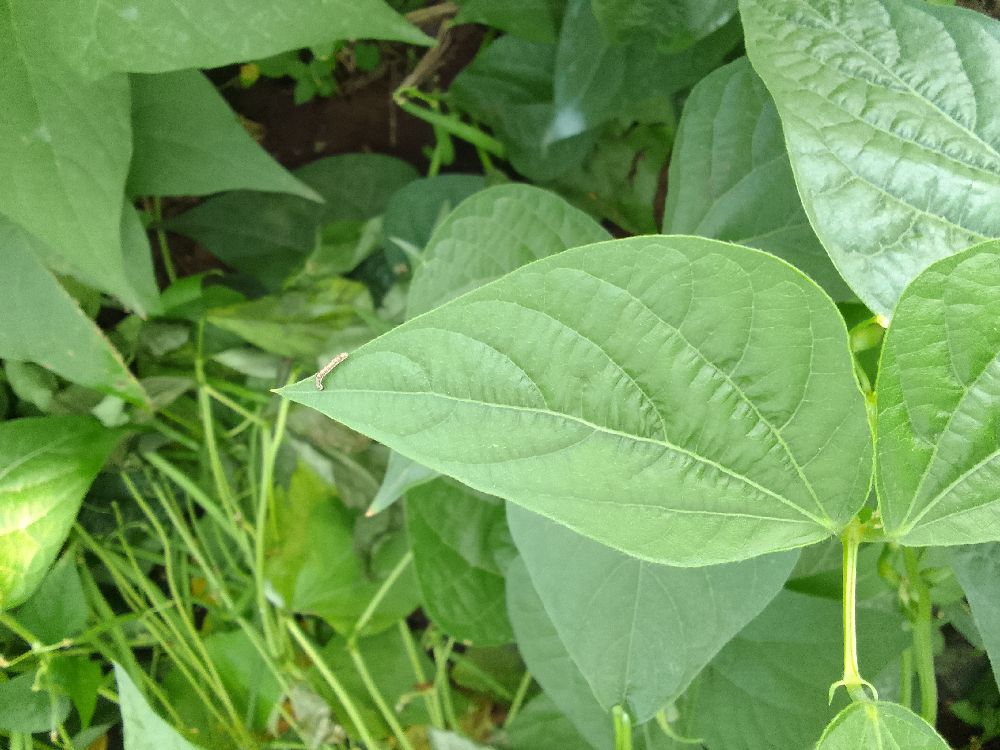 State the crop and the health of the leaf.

common bean, healthy
